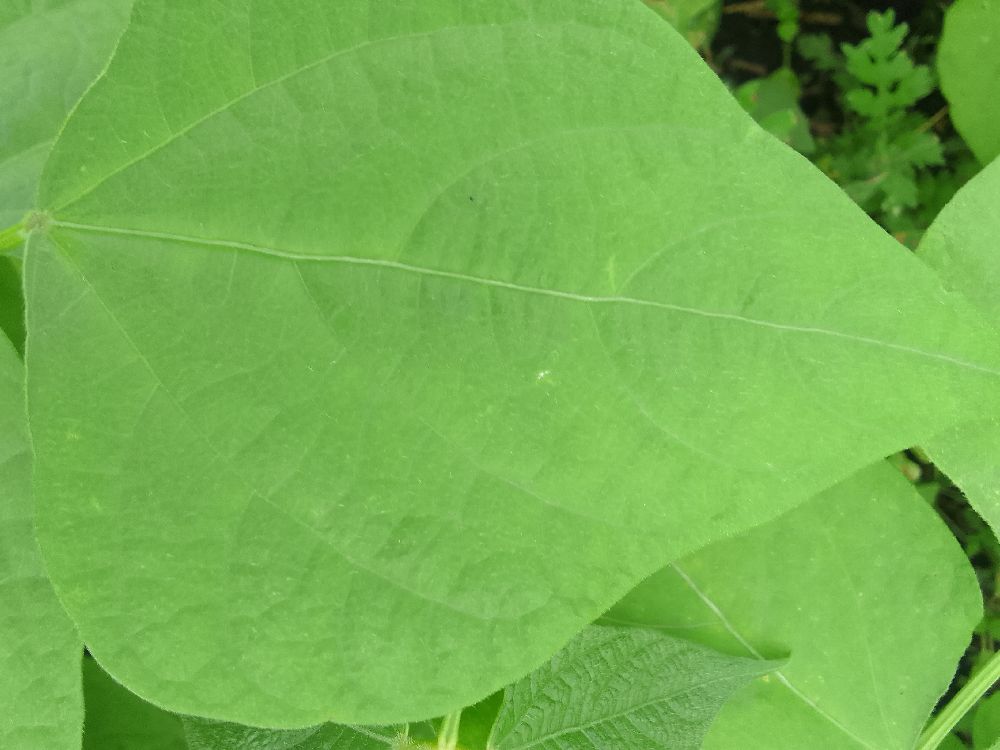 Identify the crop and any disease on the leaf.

common bean, healthy
